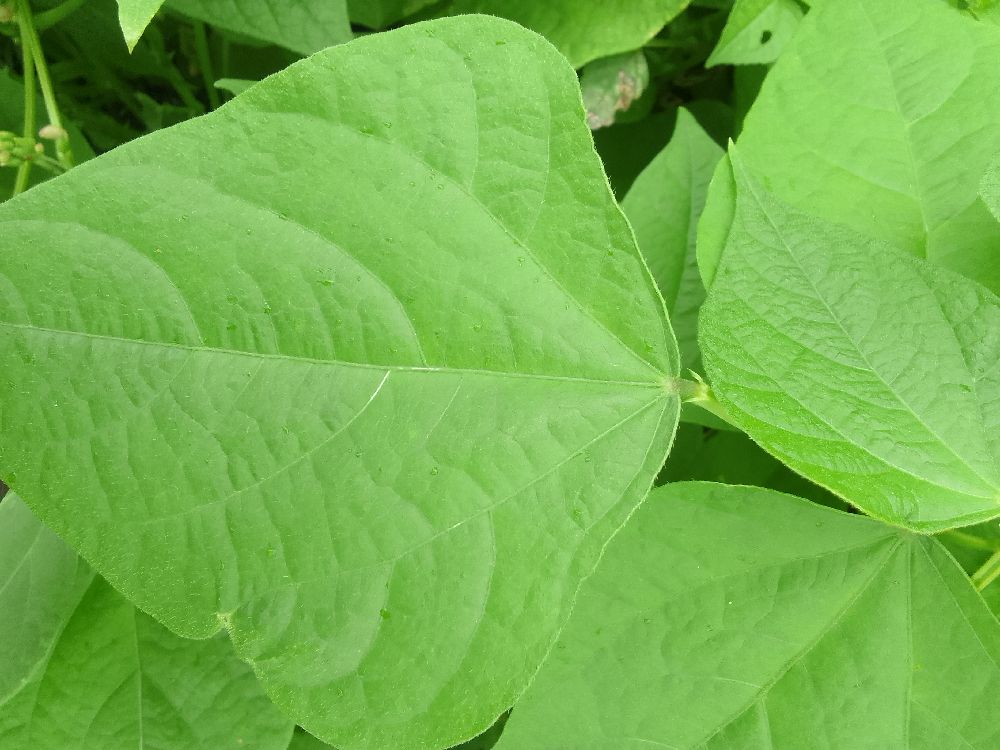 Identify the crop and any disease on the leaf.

common bean, healthy
